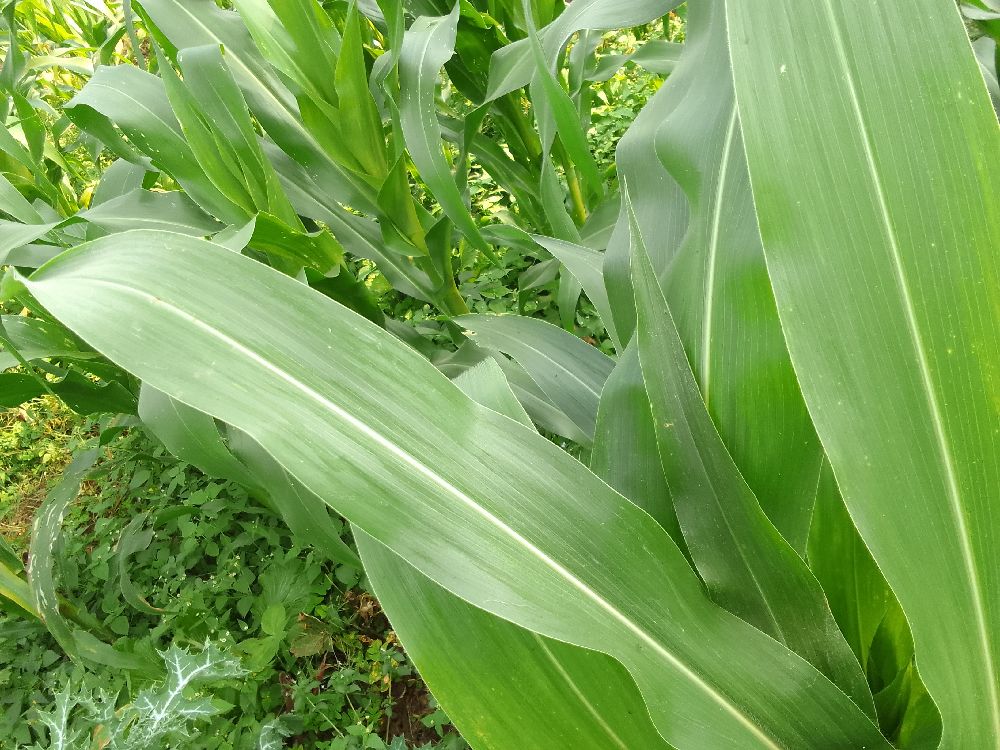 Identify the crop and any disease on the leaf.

maize, healthy
